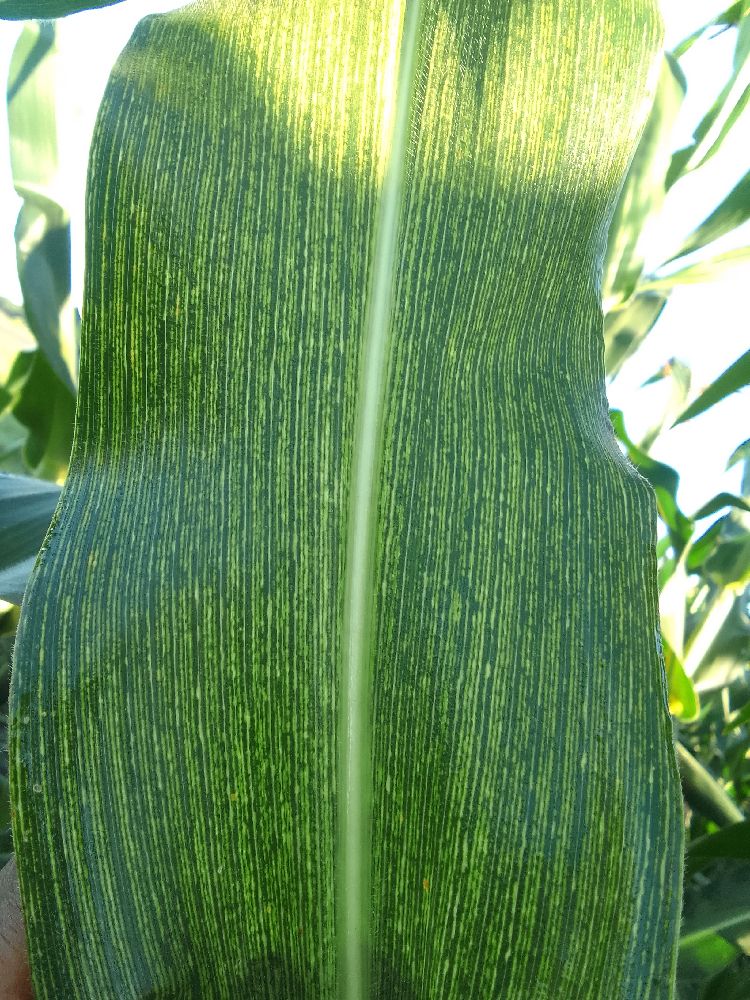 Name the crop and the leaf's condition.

maize, maize streak virus
